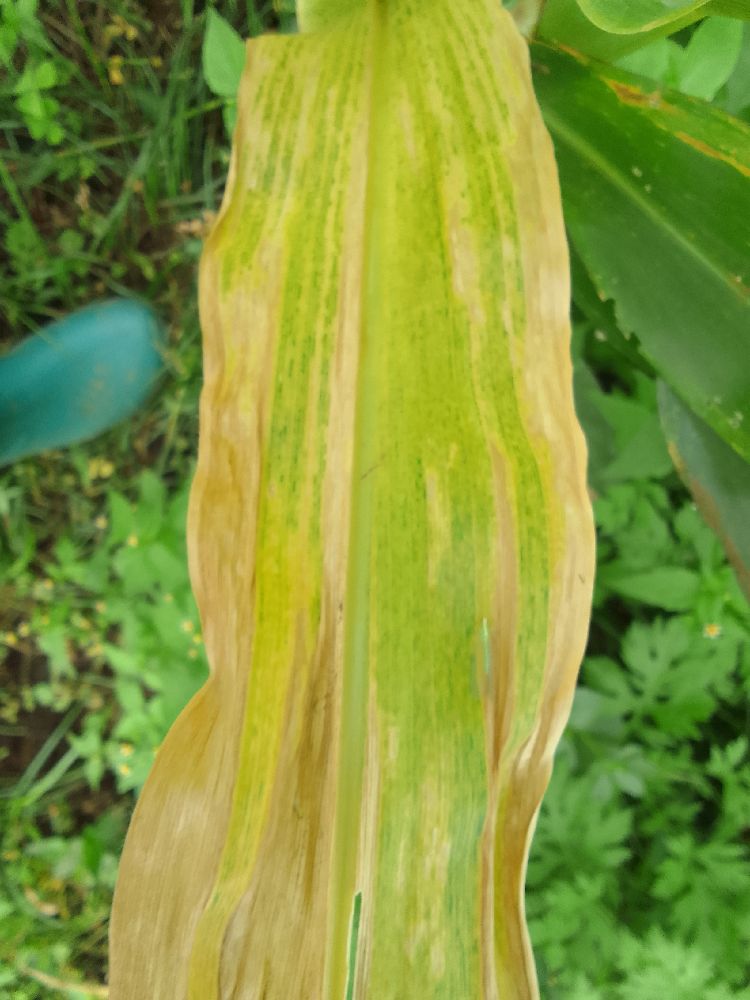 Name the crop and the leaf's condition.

maize, maize lethal necrosis
